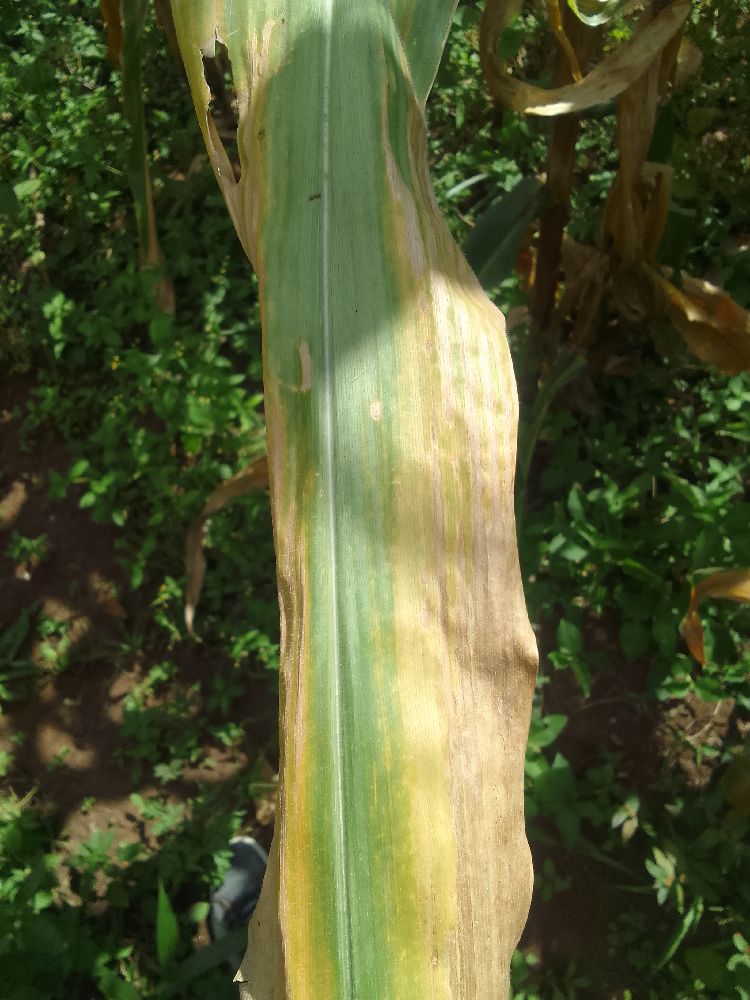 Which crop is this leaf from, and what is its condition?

maize, maize lethal necrosis
